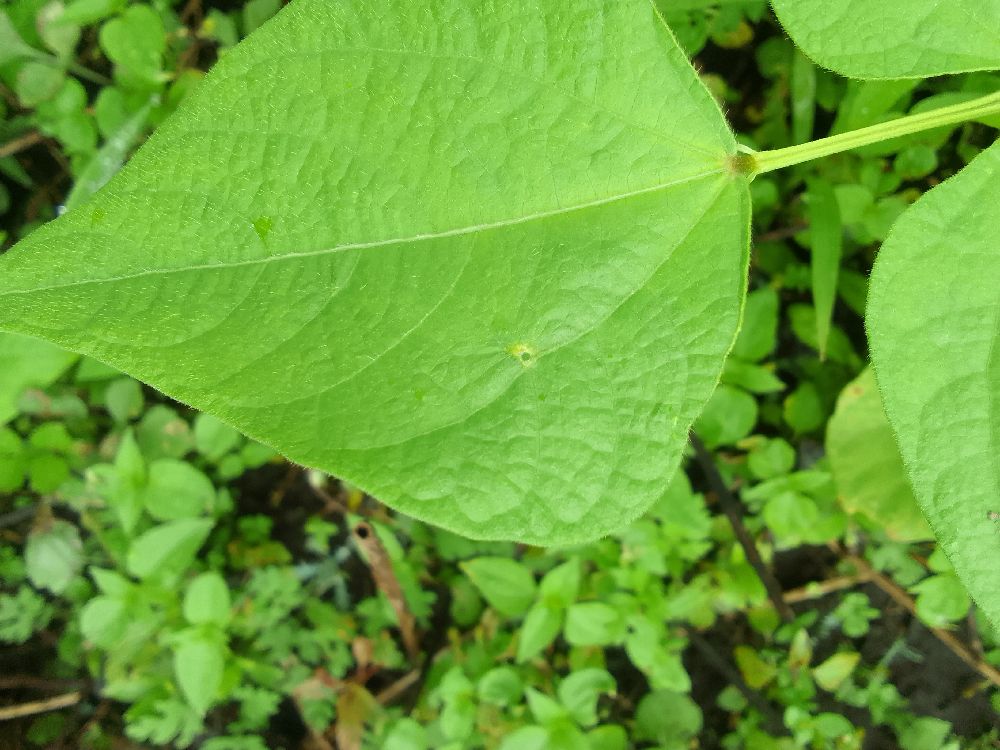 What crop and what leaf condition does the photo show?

common bean, healthy
